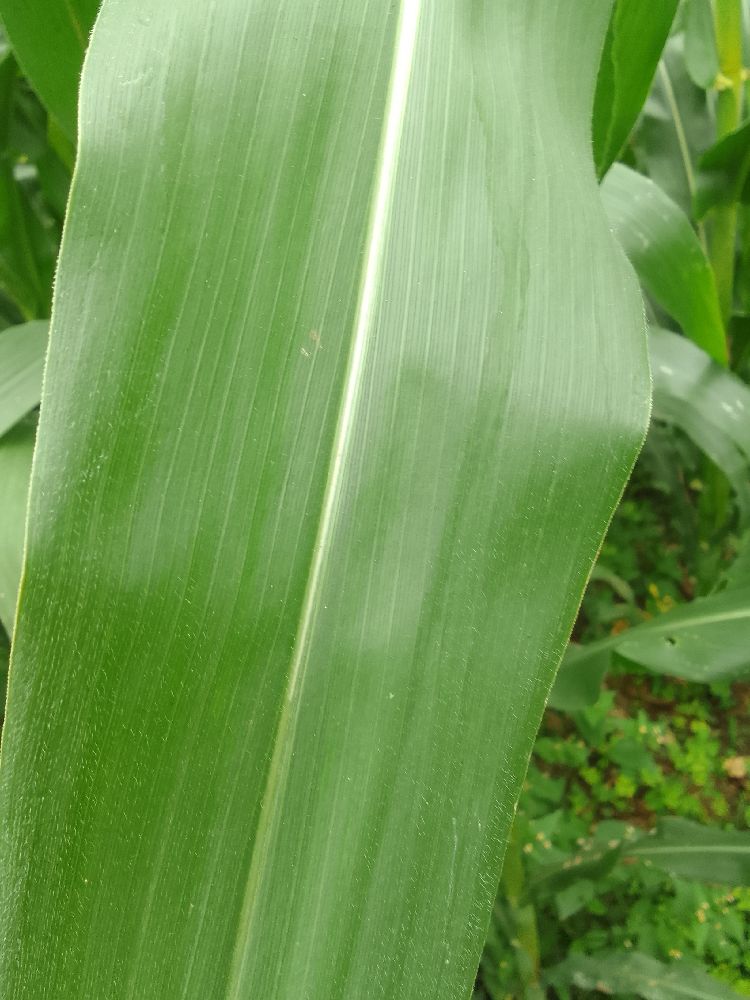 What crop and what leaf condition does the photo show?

maize, healthy
